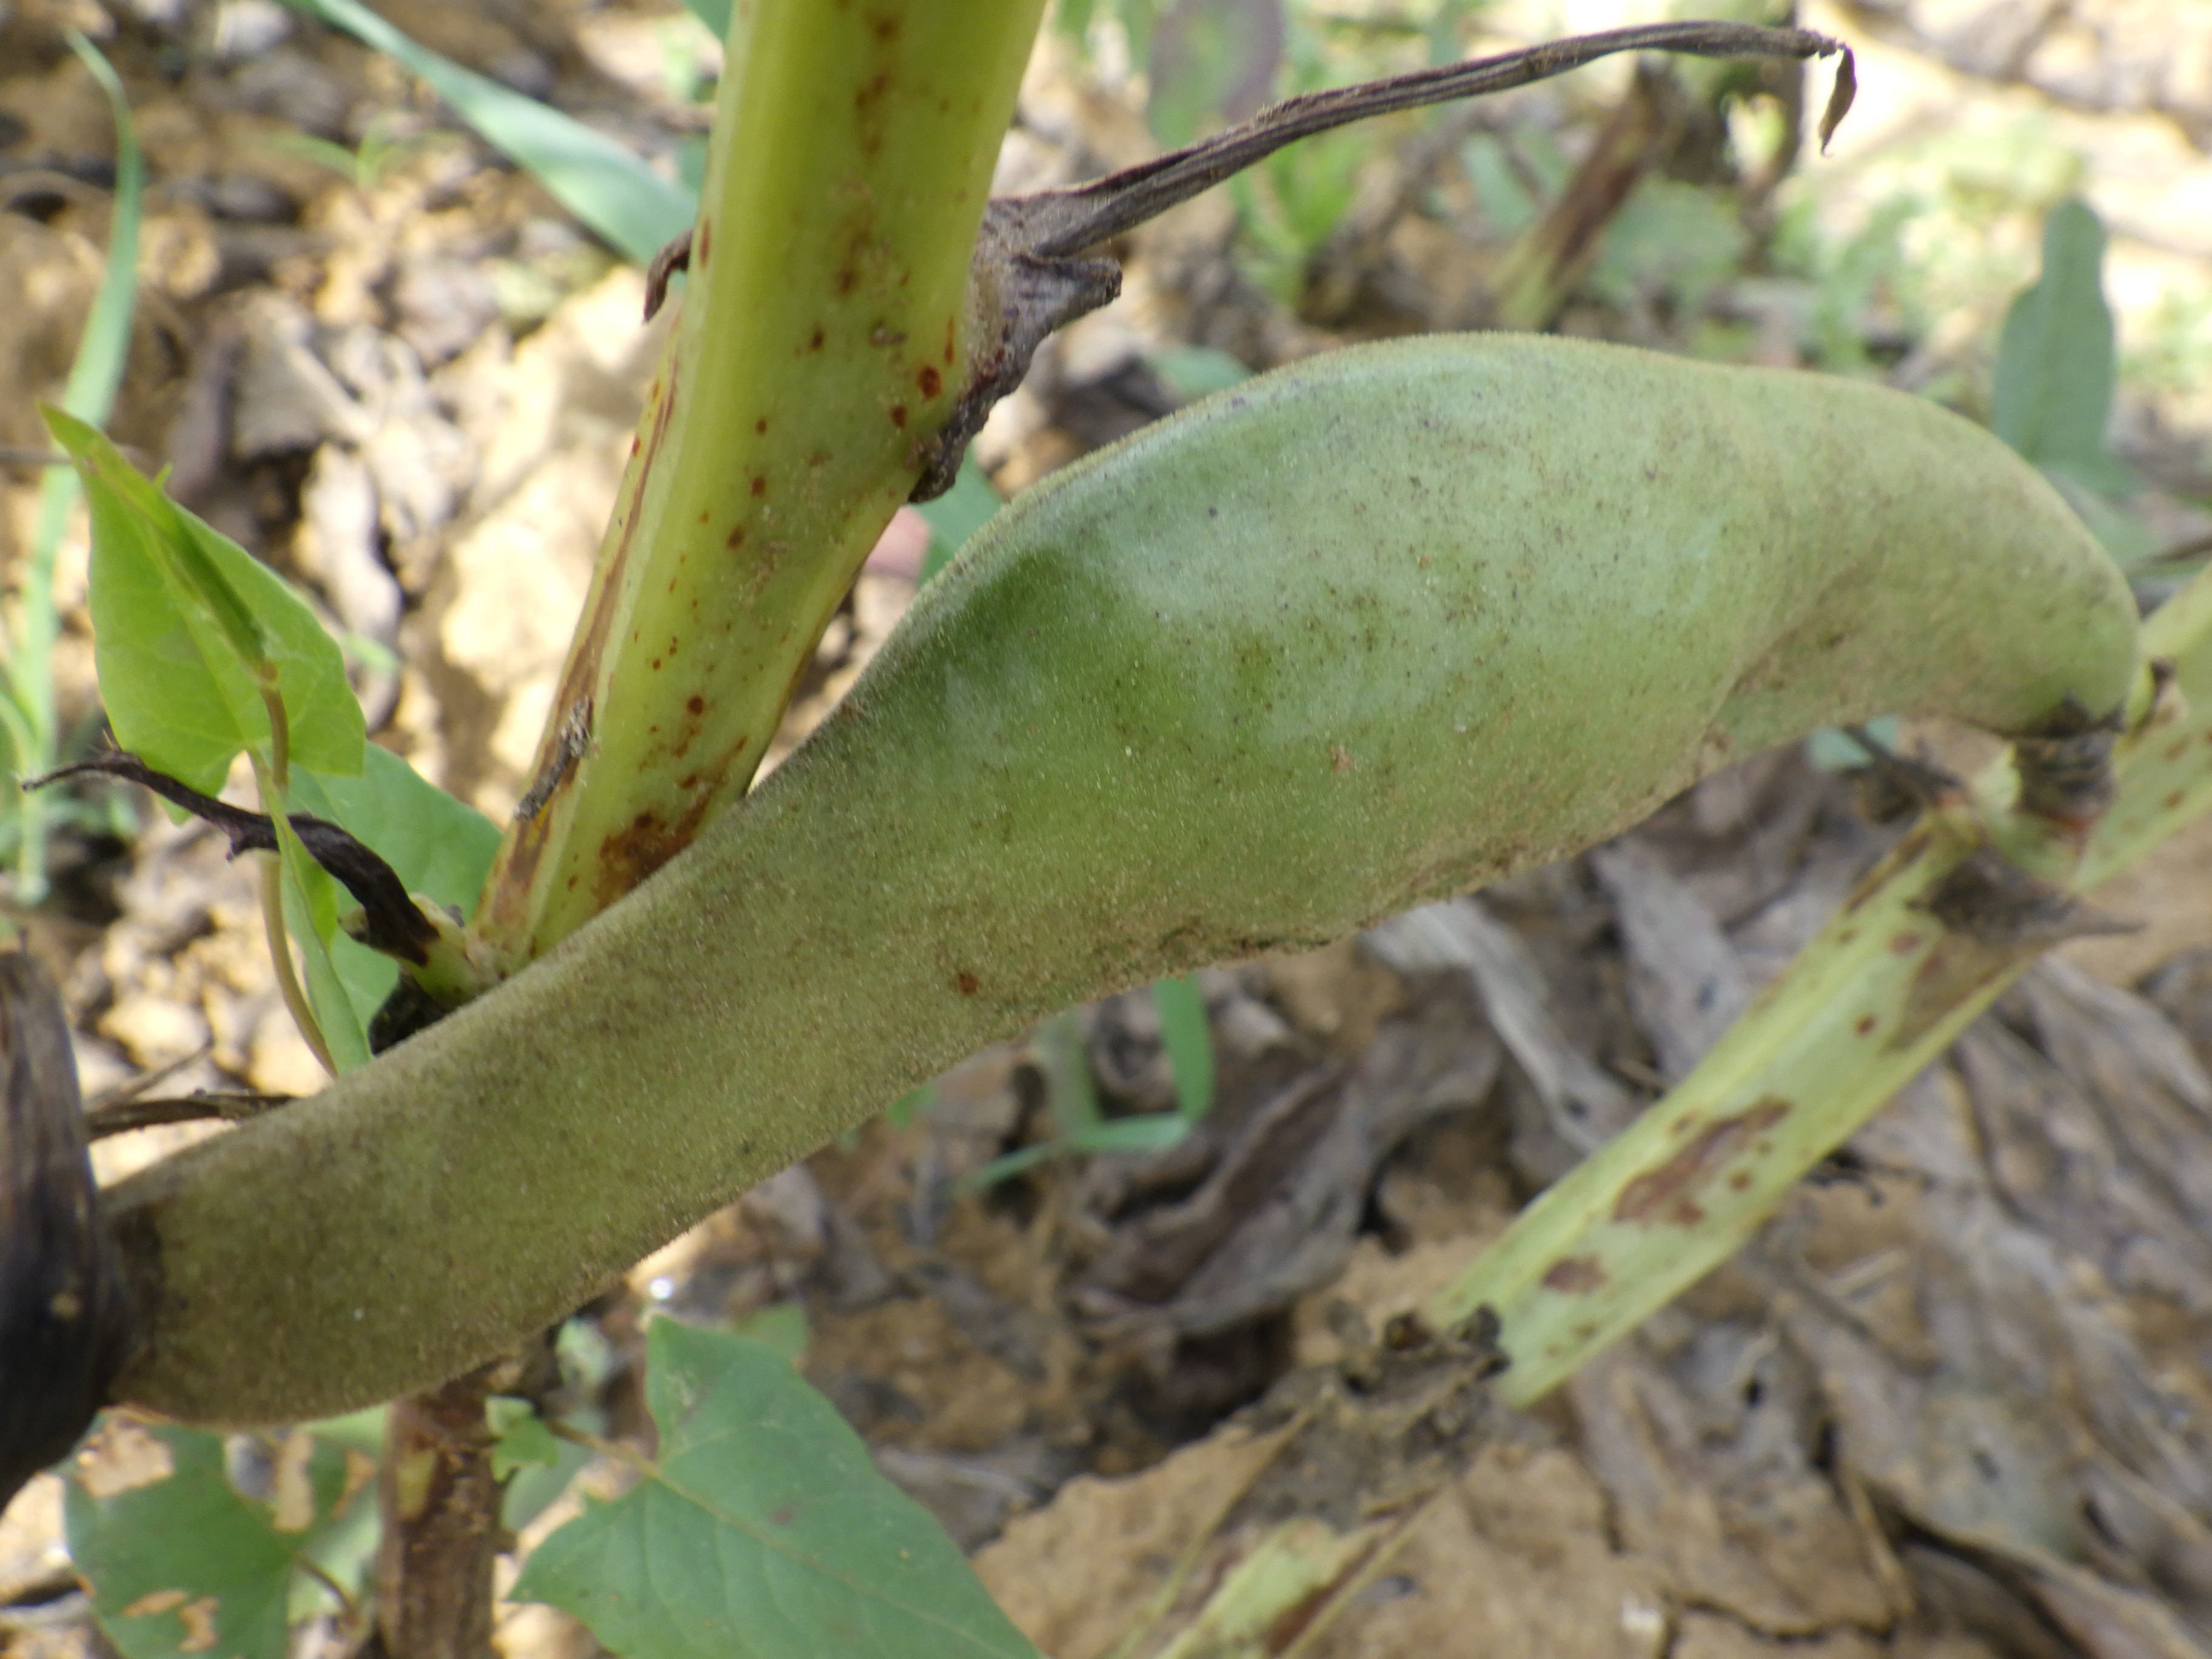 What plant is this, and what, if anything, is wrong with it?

faba bean, chocolate spot, rust
